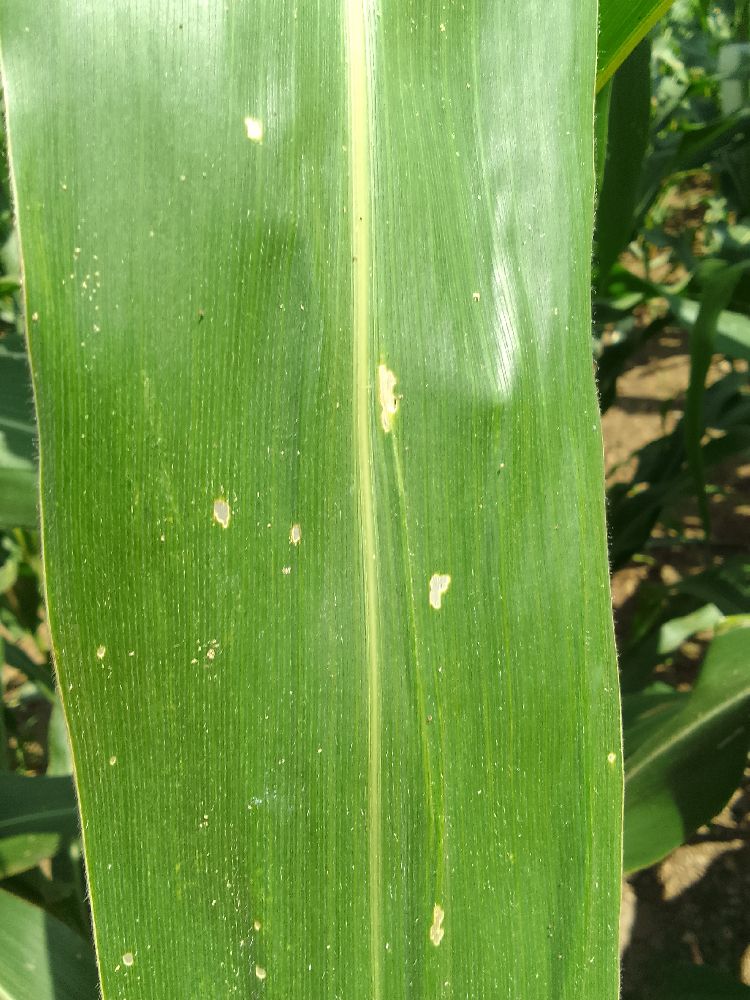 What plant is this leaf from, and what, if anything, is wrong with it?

maize, healthy
